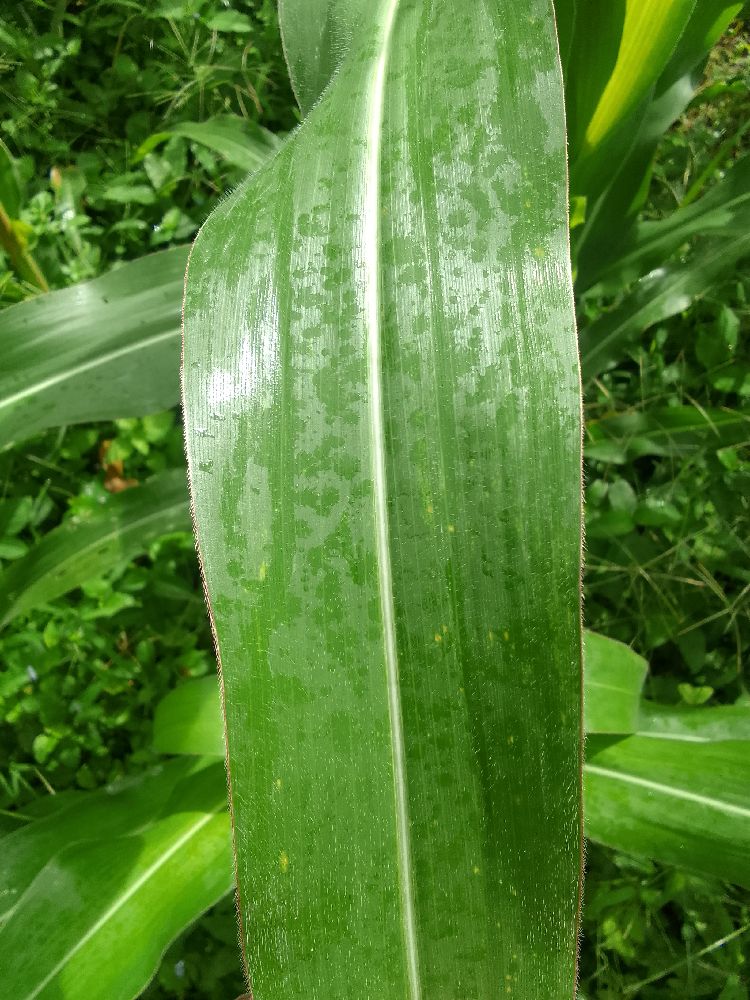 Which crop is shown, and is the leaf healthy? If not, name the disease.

maize, healthy
